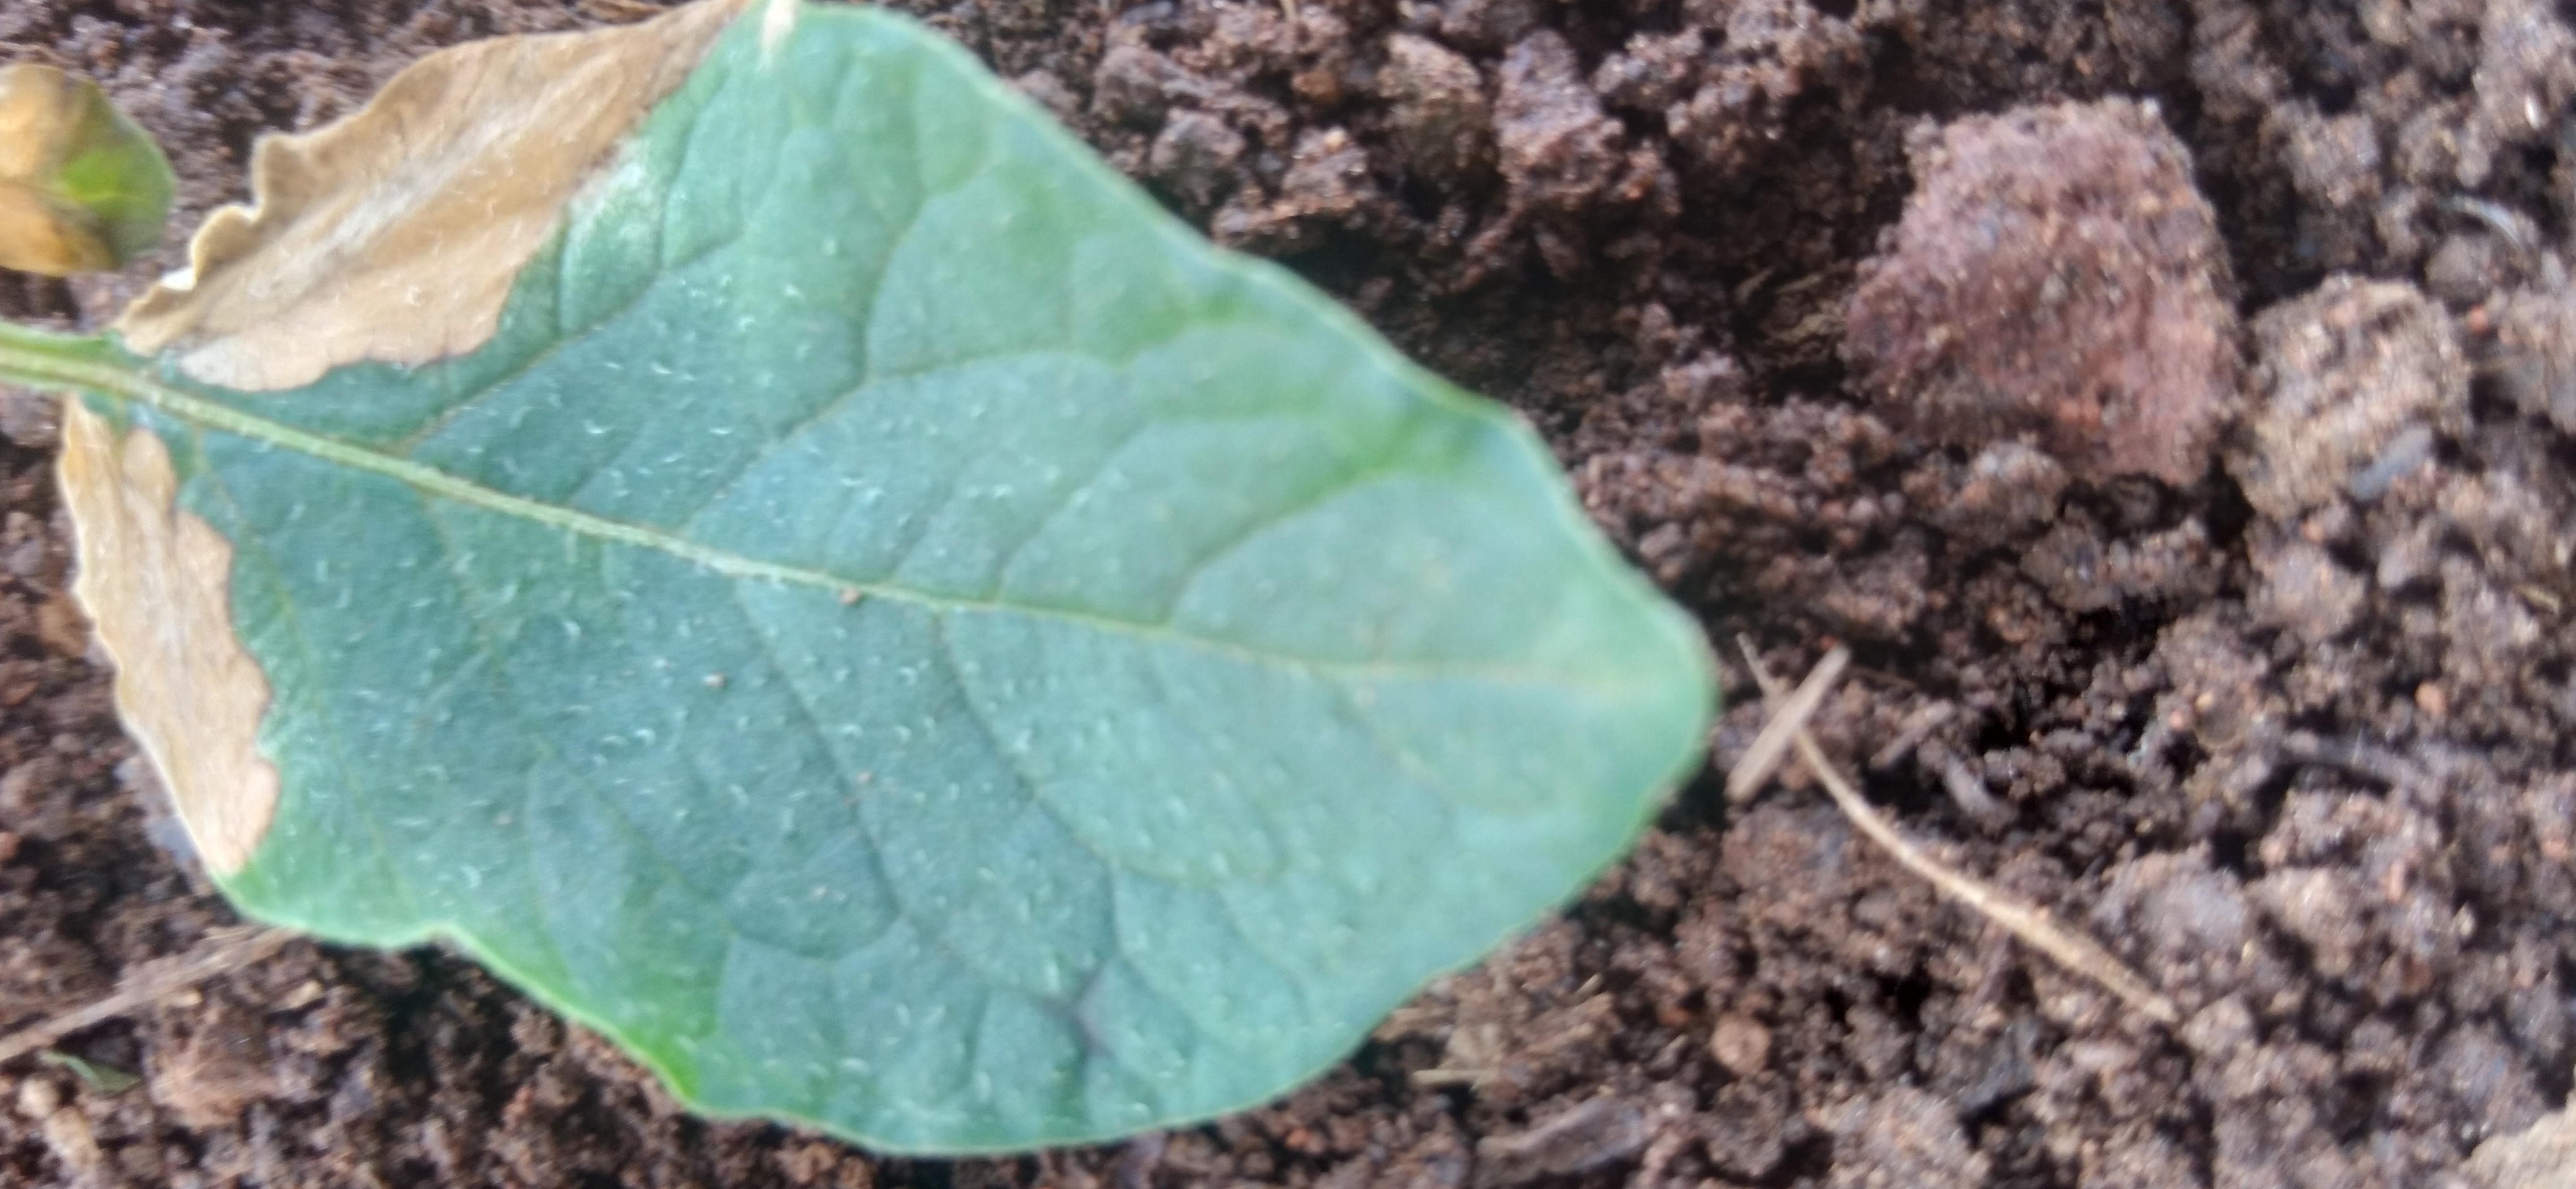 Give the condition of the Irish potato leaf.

early blight
